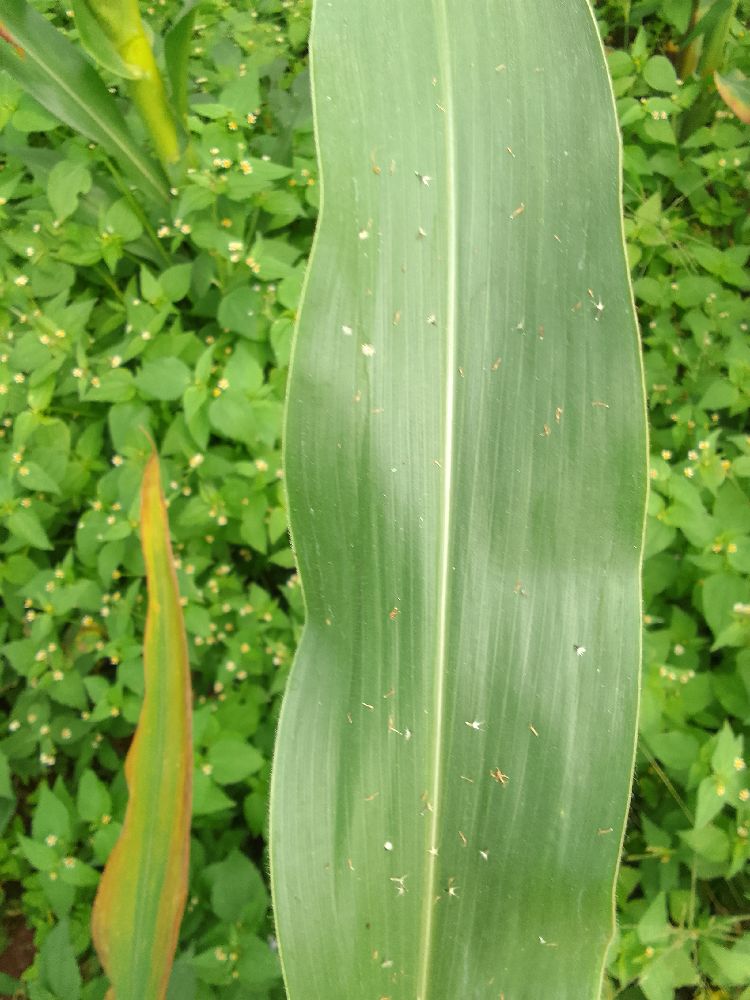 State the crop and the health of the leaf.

maize, healthy
